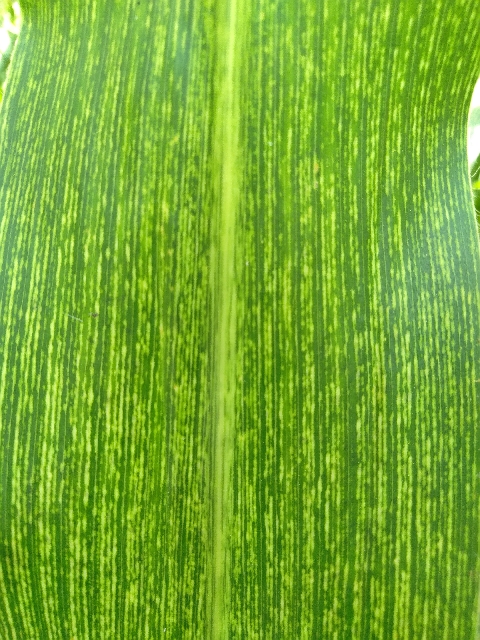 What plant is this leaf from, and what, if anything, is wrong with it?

maize, maize streak virus
